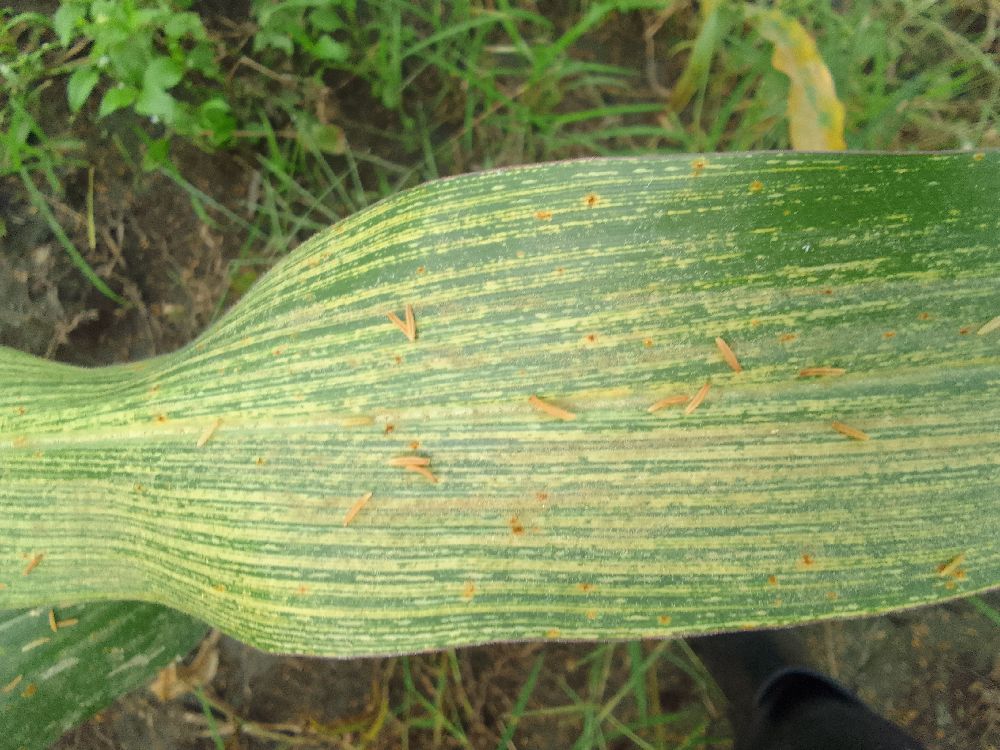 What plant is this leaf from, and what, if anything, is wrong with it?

maize, maize streak virus
